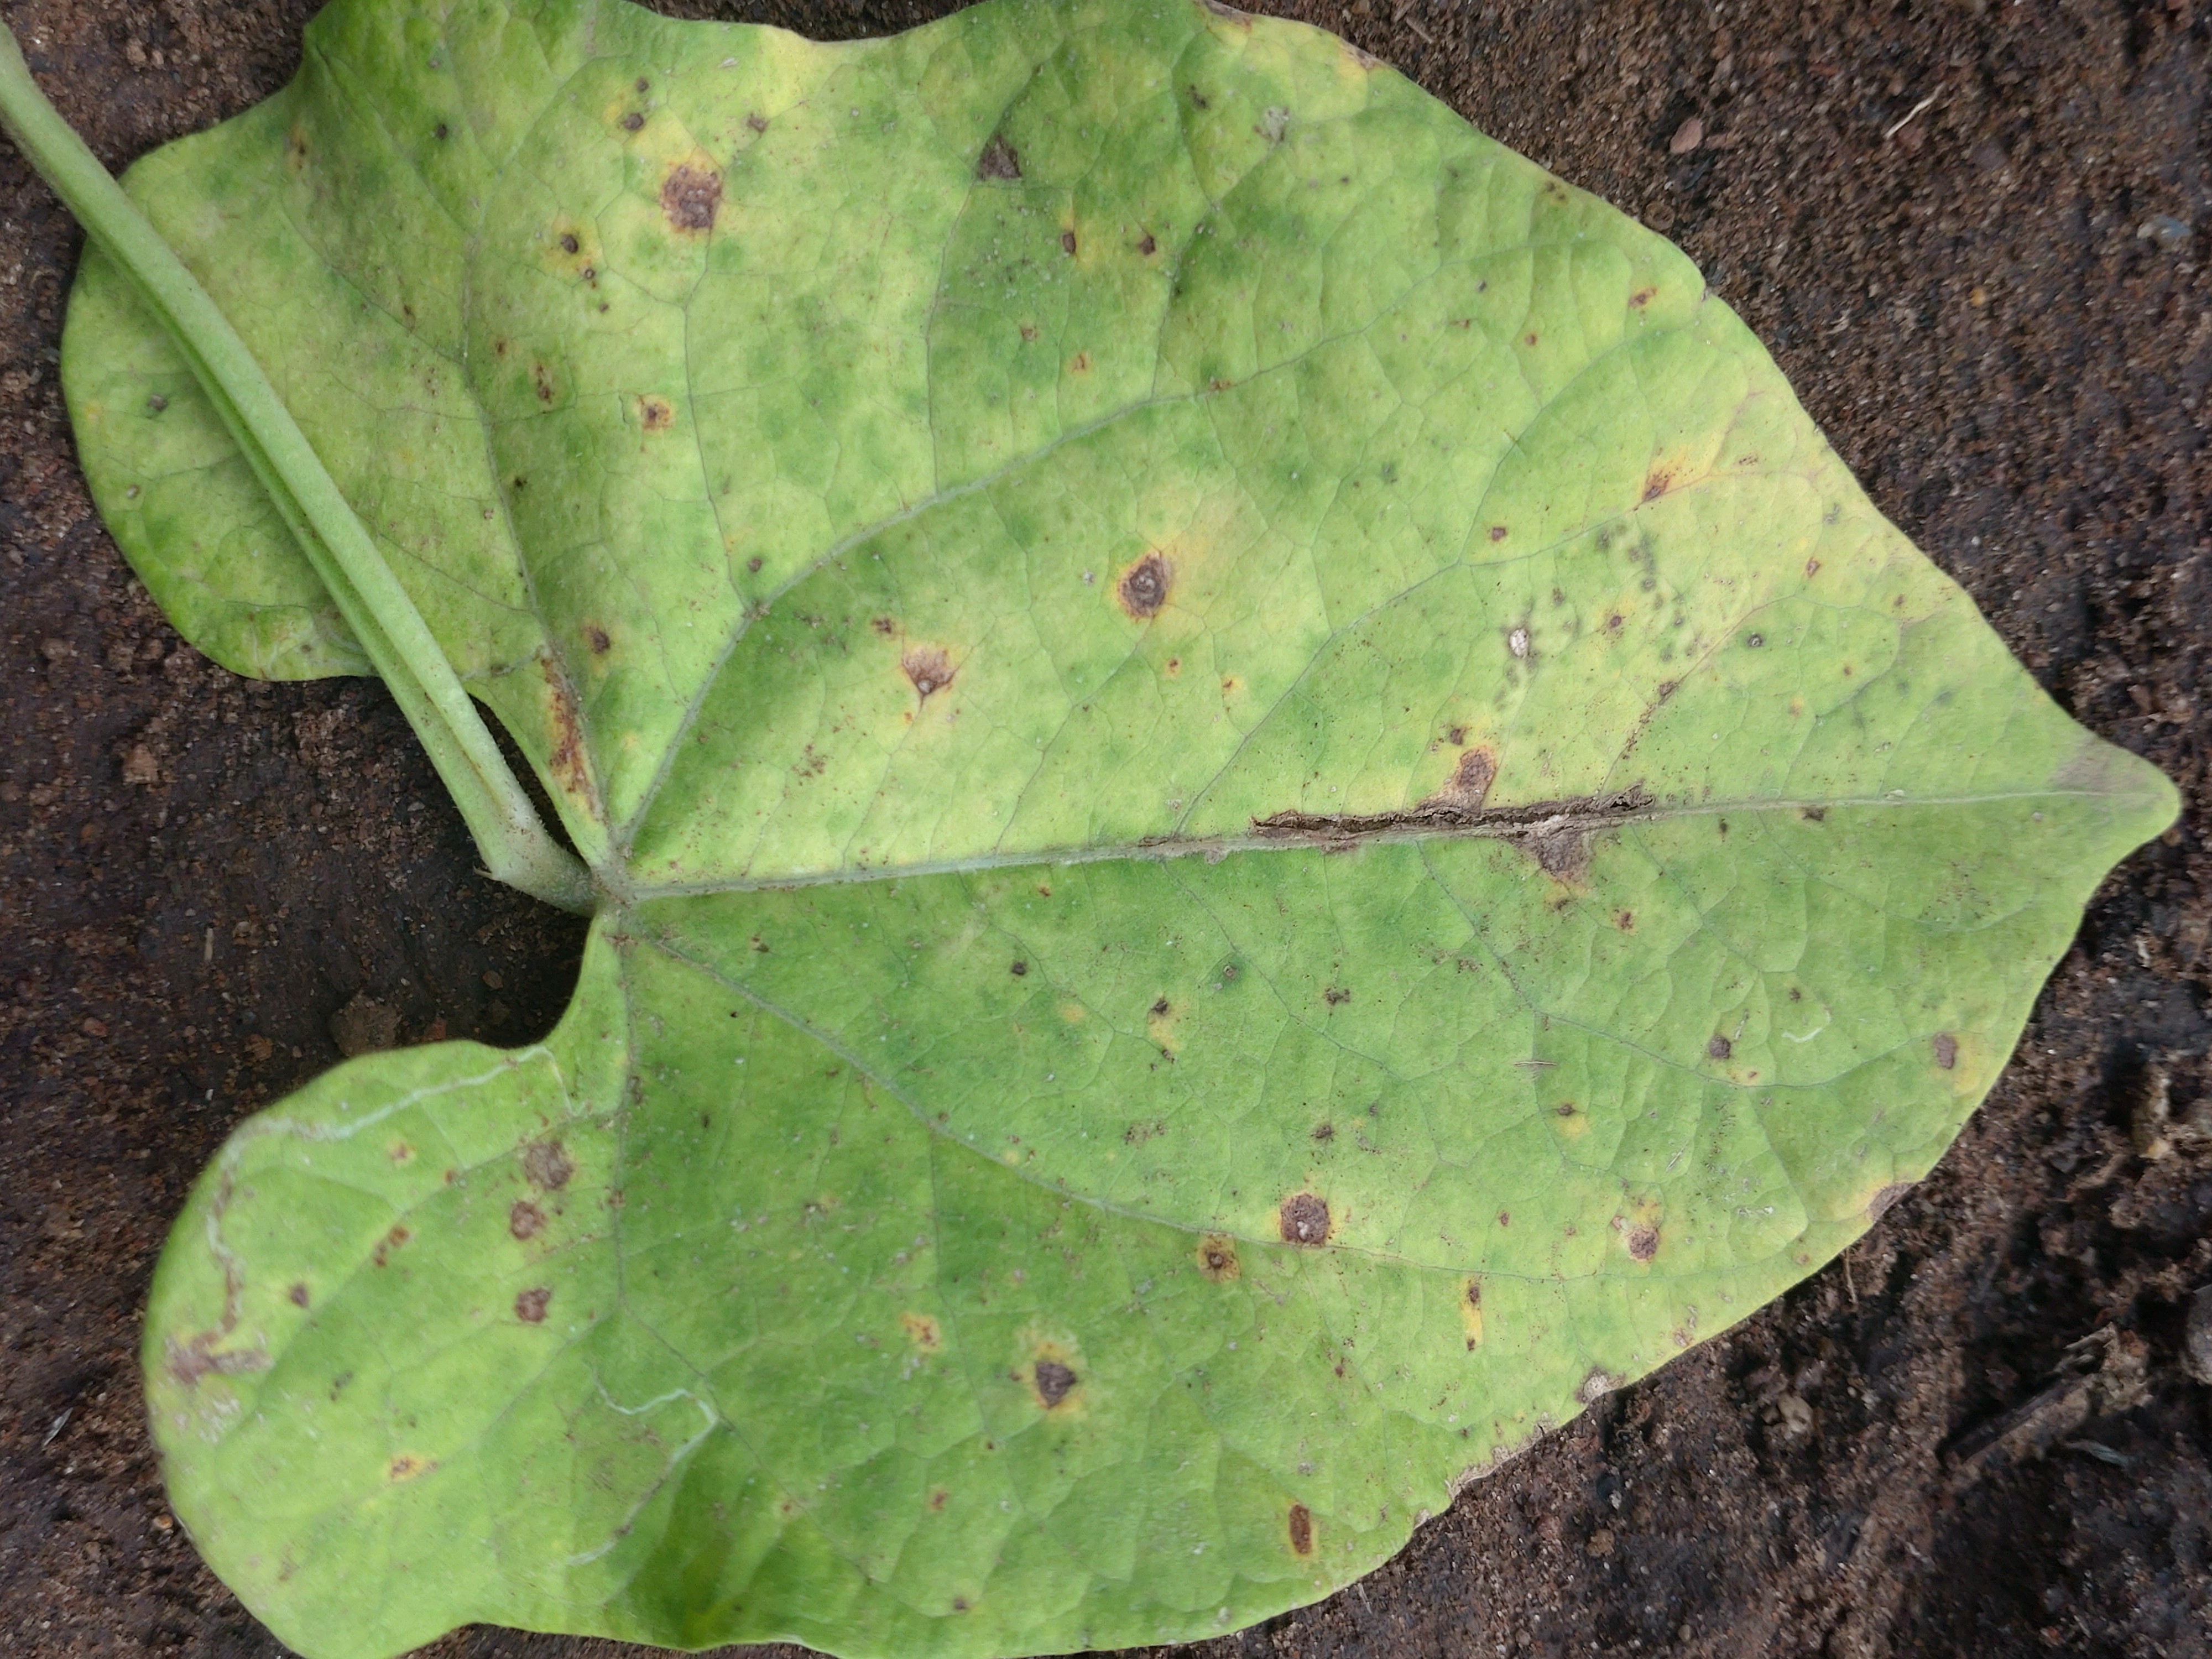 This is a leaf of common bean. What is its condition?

anthracnose
